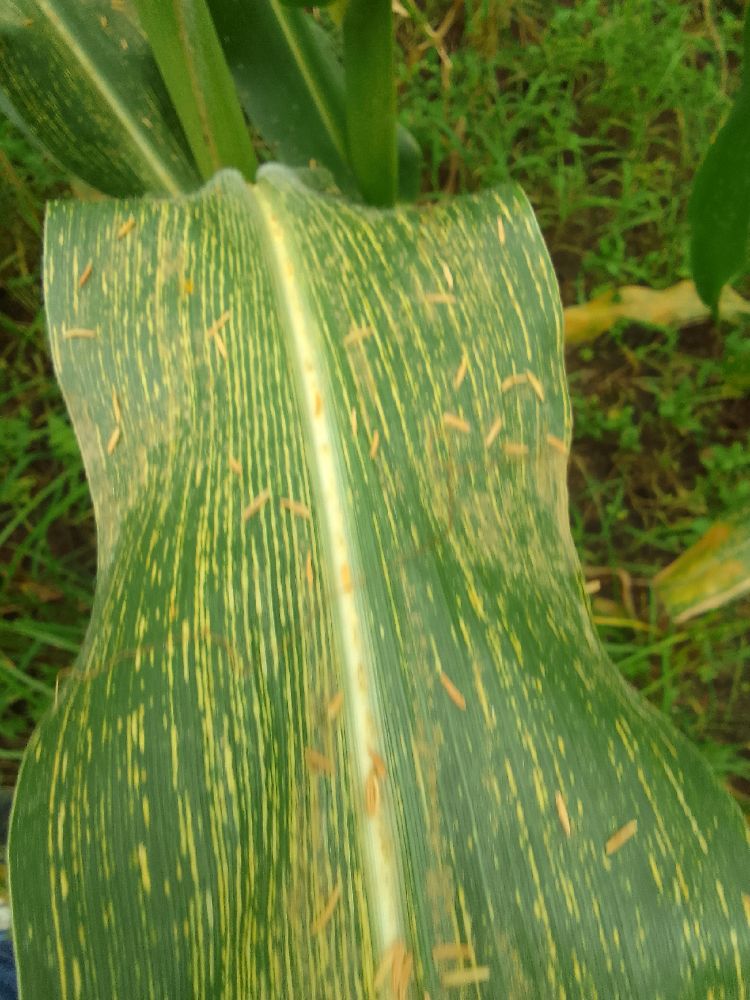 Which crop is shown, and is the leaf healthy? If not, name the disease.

maize, maize streak virus
